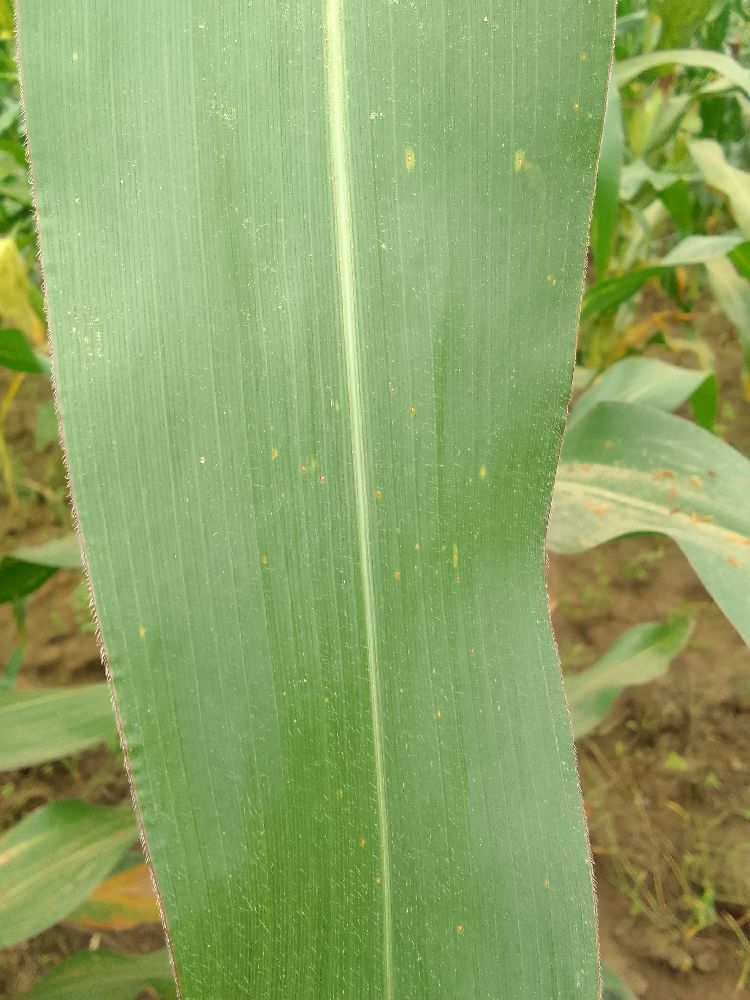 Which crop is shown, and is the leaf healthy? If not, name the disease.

maize, healthy
